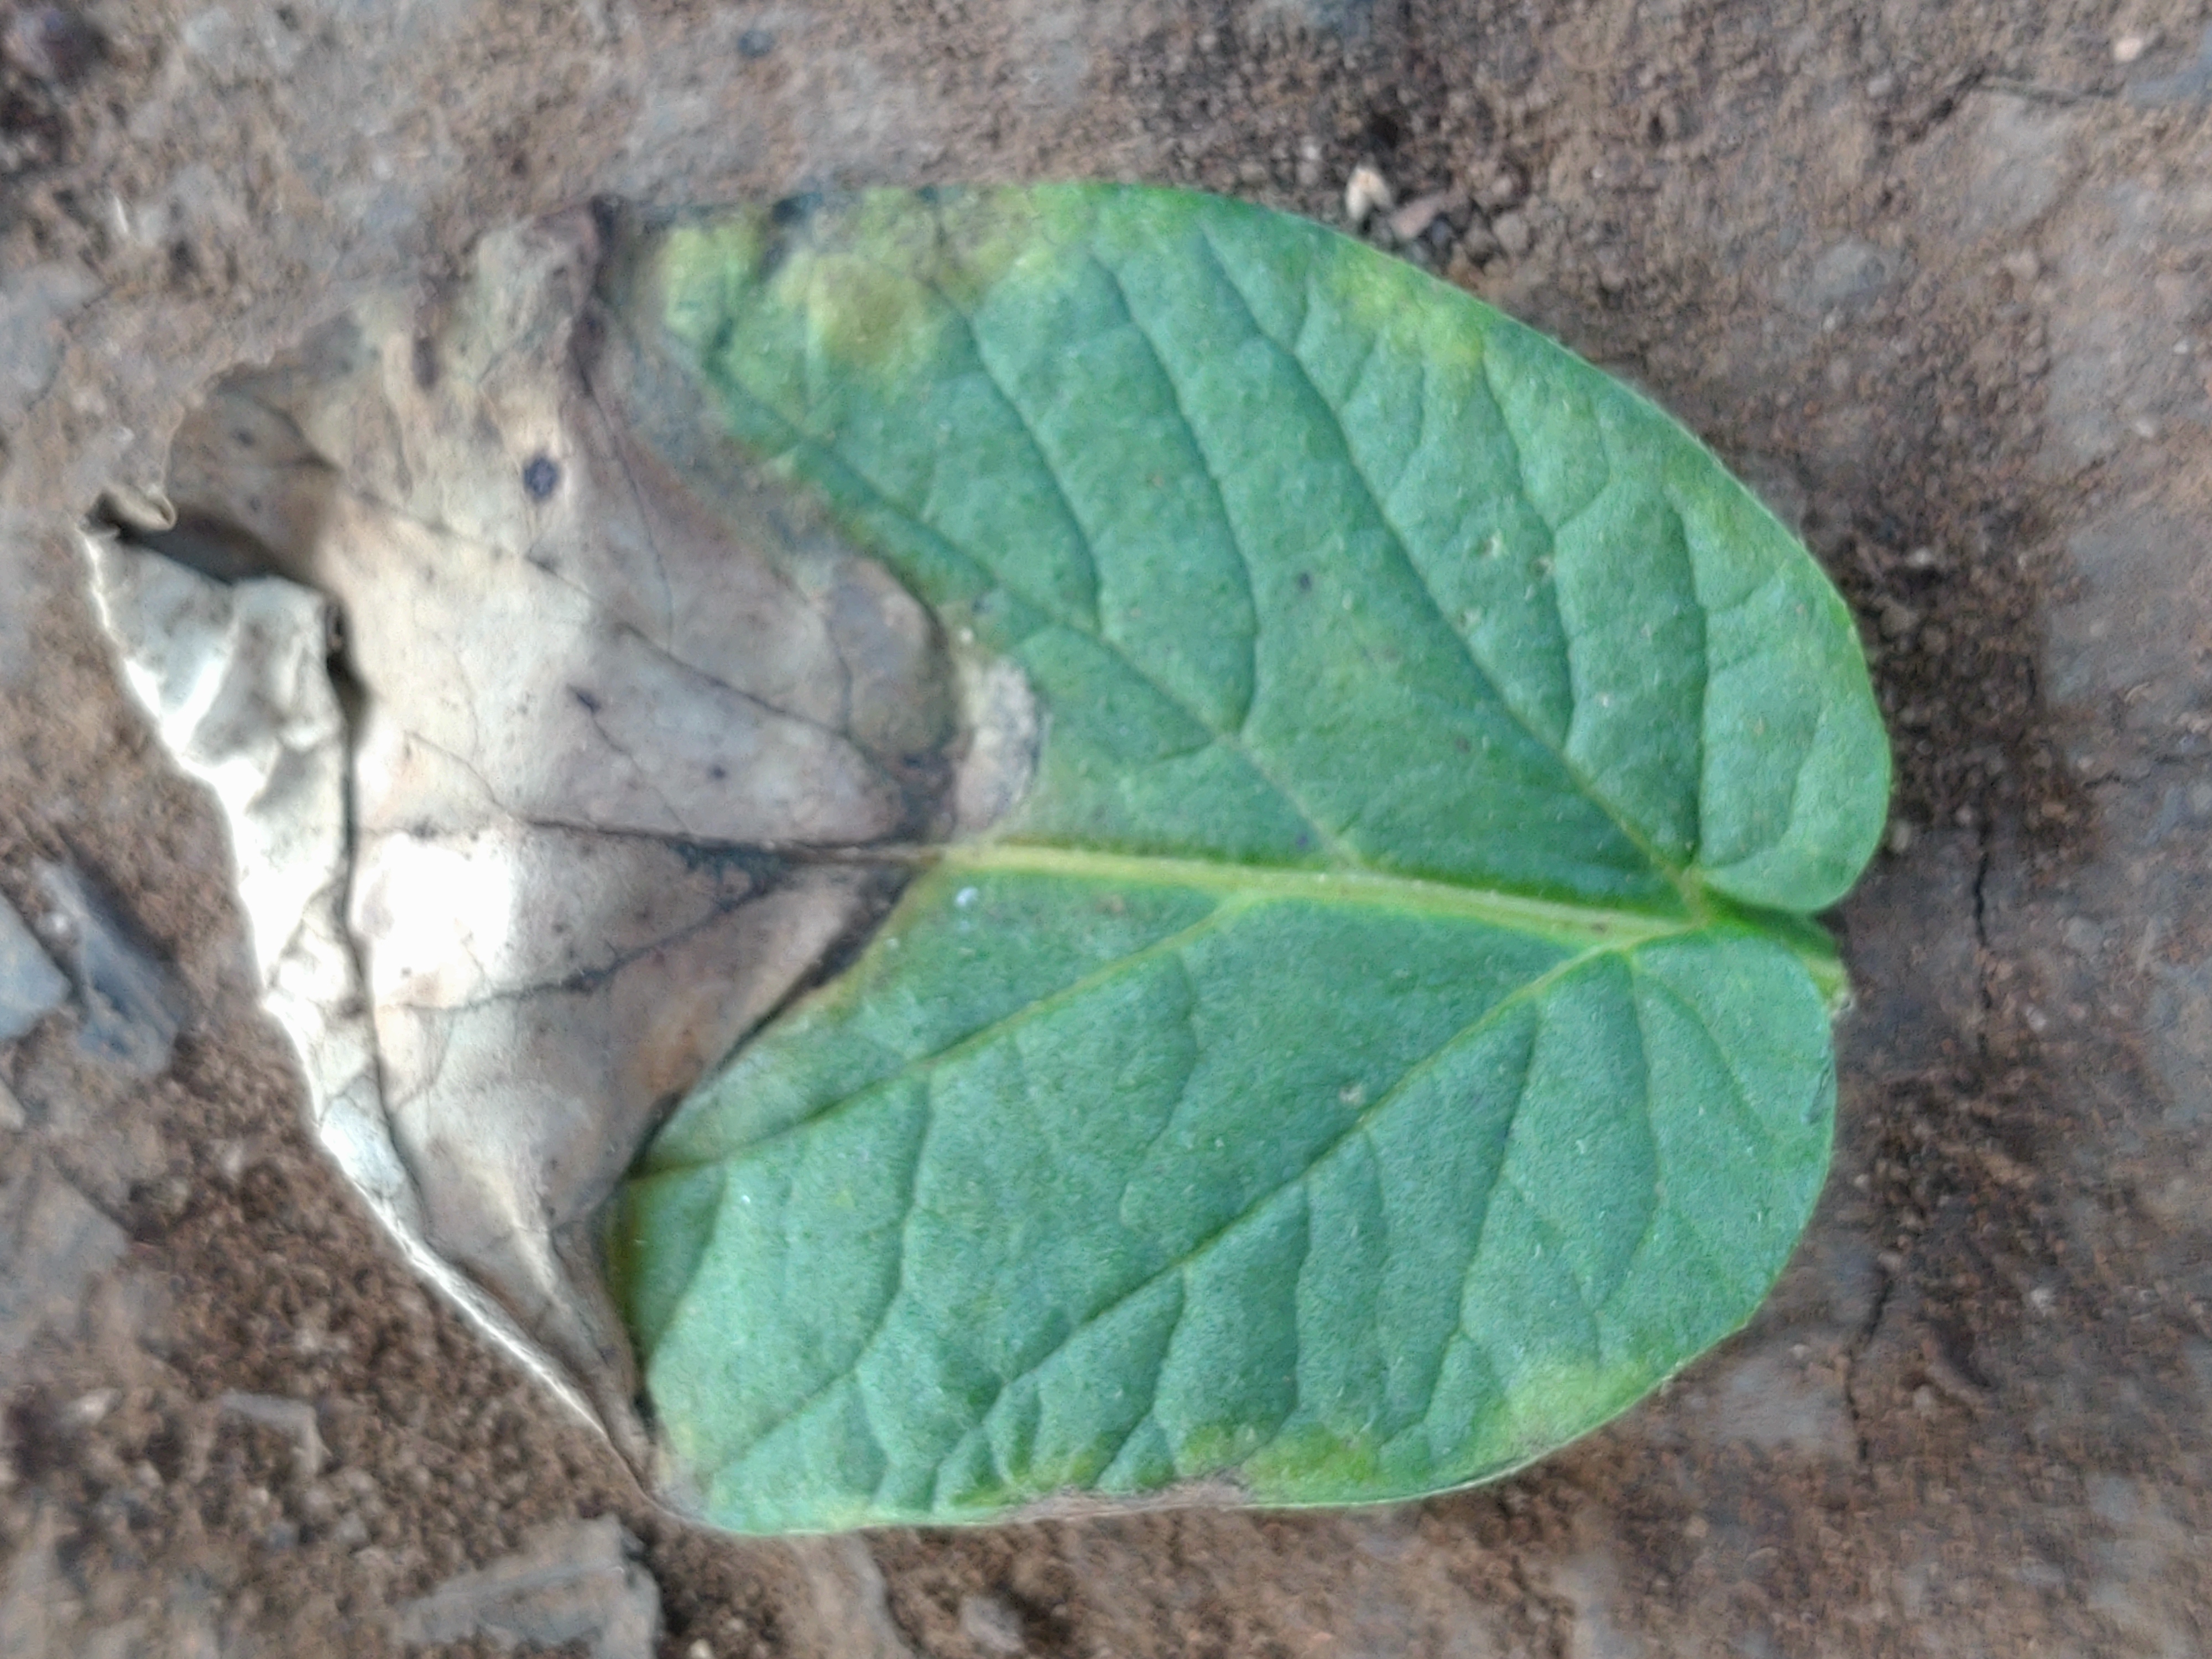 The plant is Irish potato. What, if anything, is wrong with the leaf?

early blight
